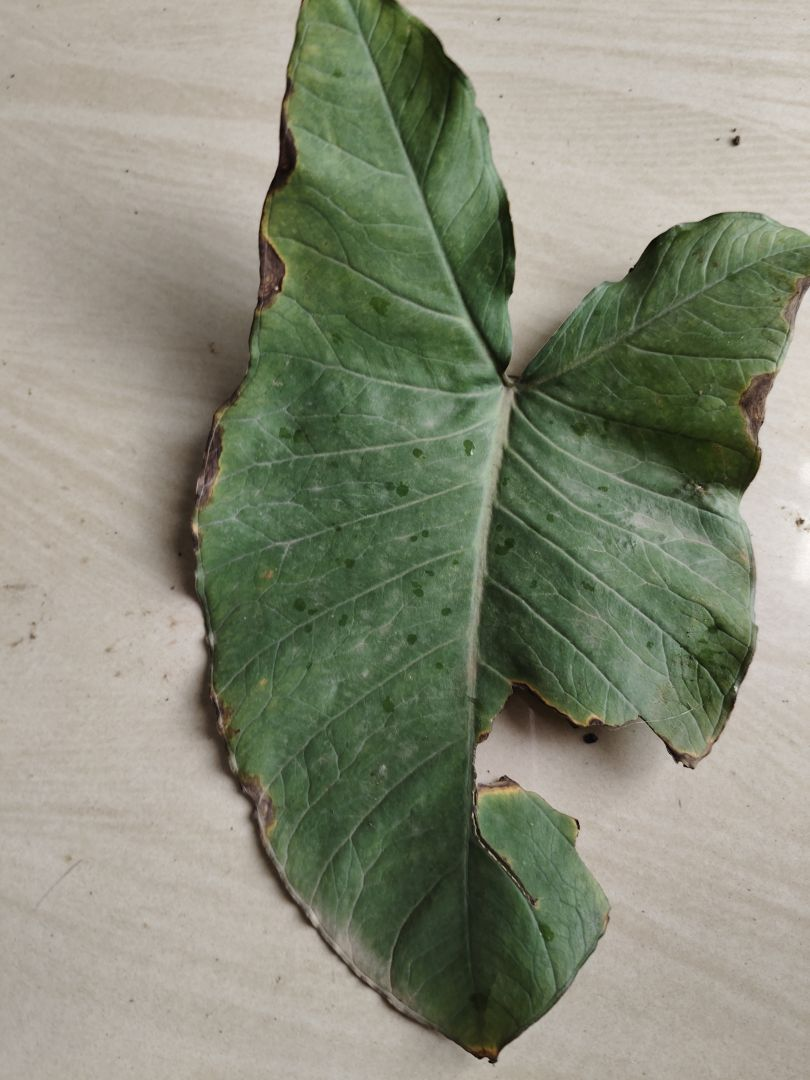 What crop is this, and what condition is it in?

taro, leaf blight
